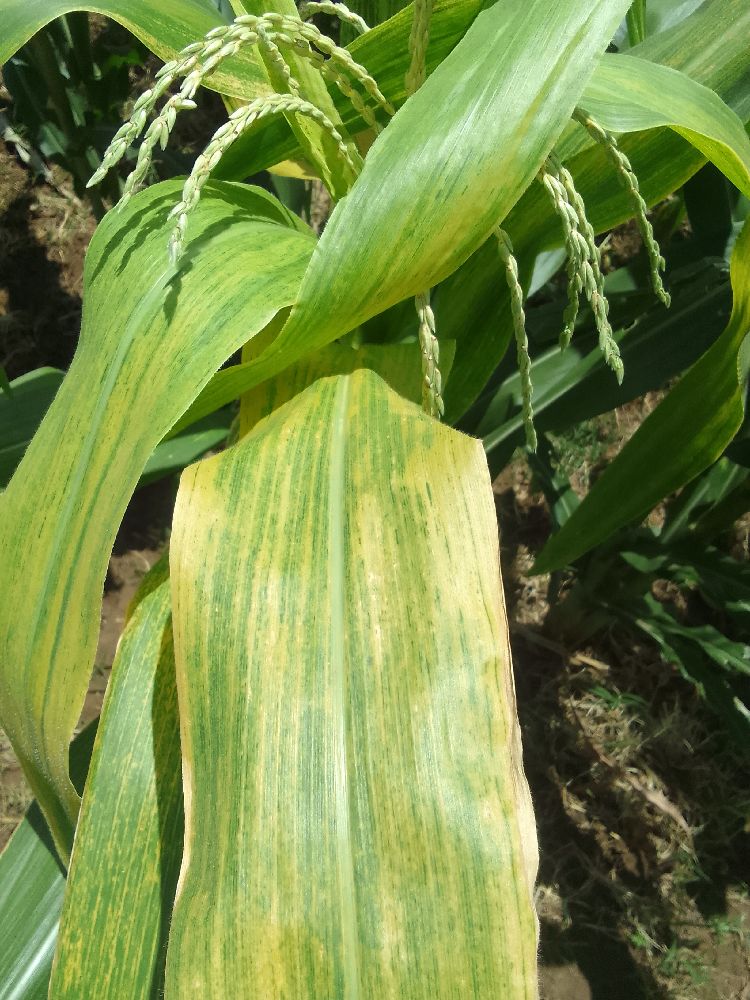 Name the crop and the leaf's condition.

maize, maize lethal necrosis
